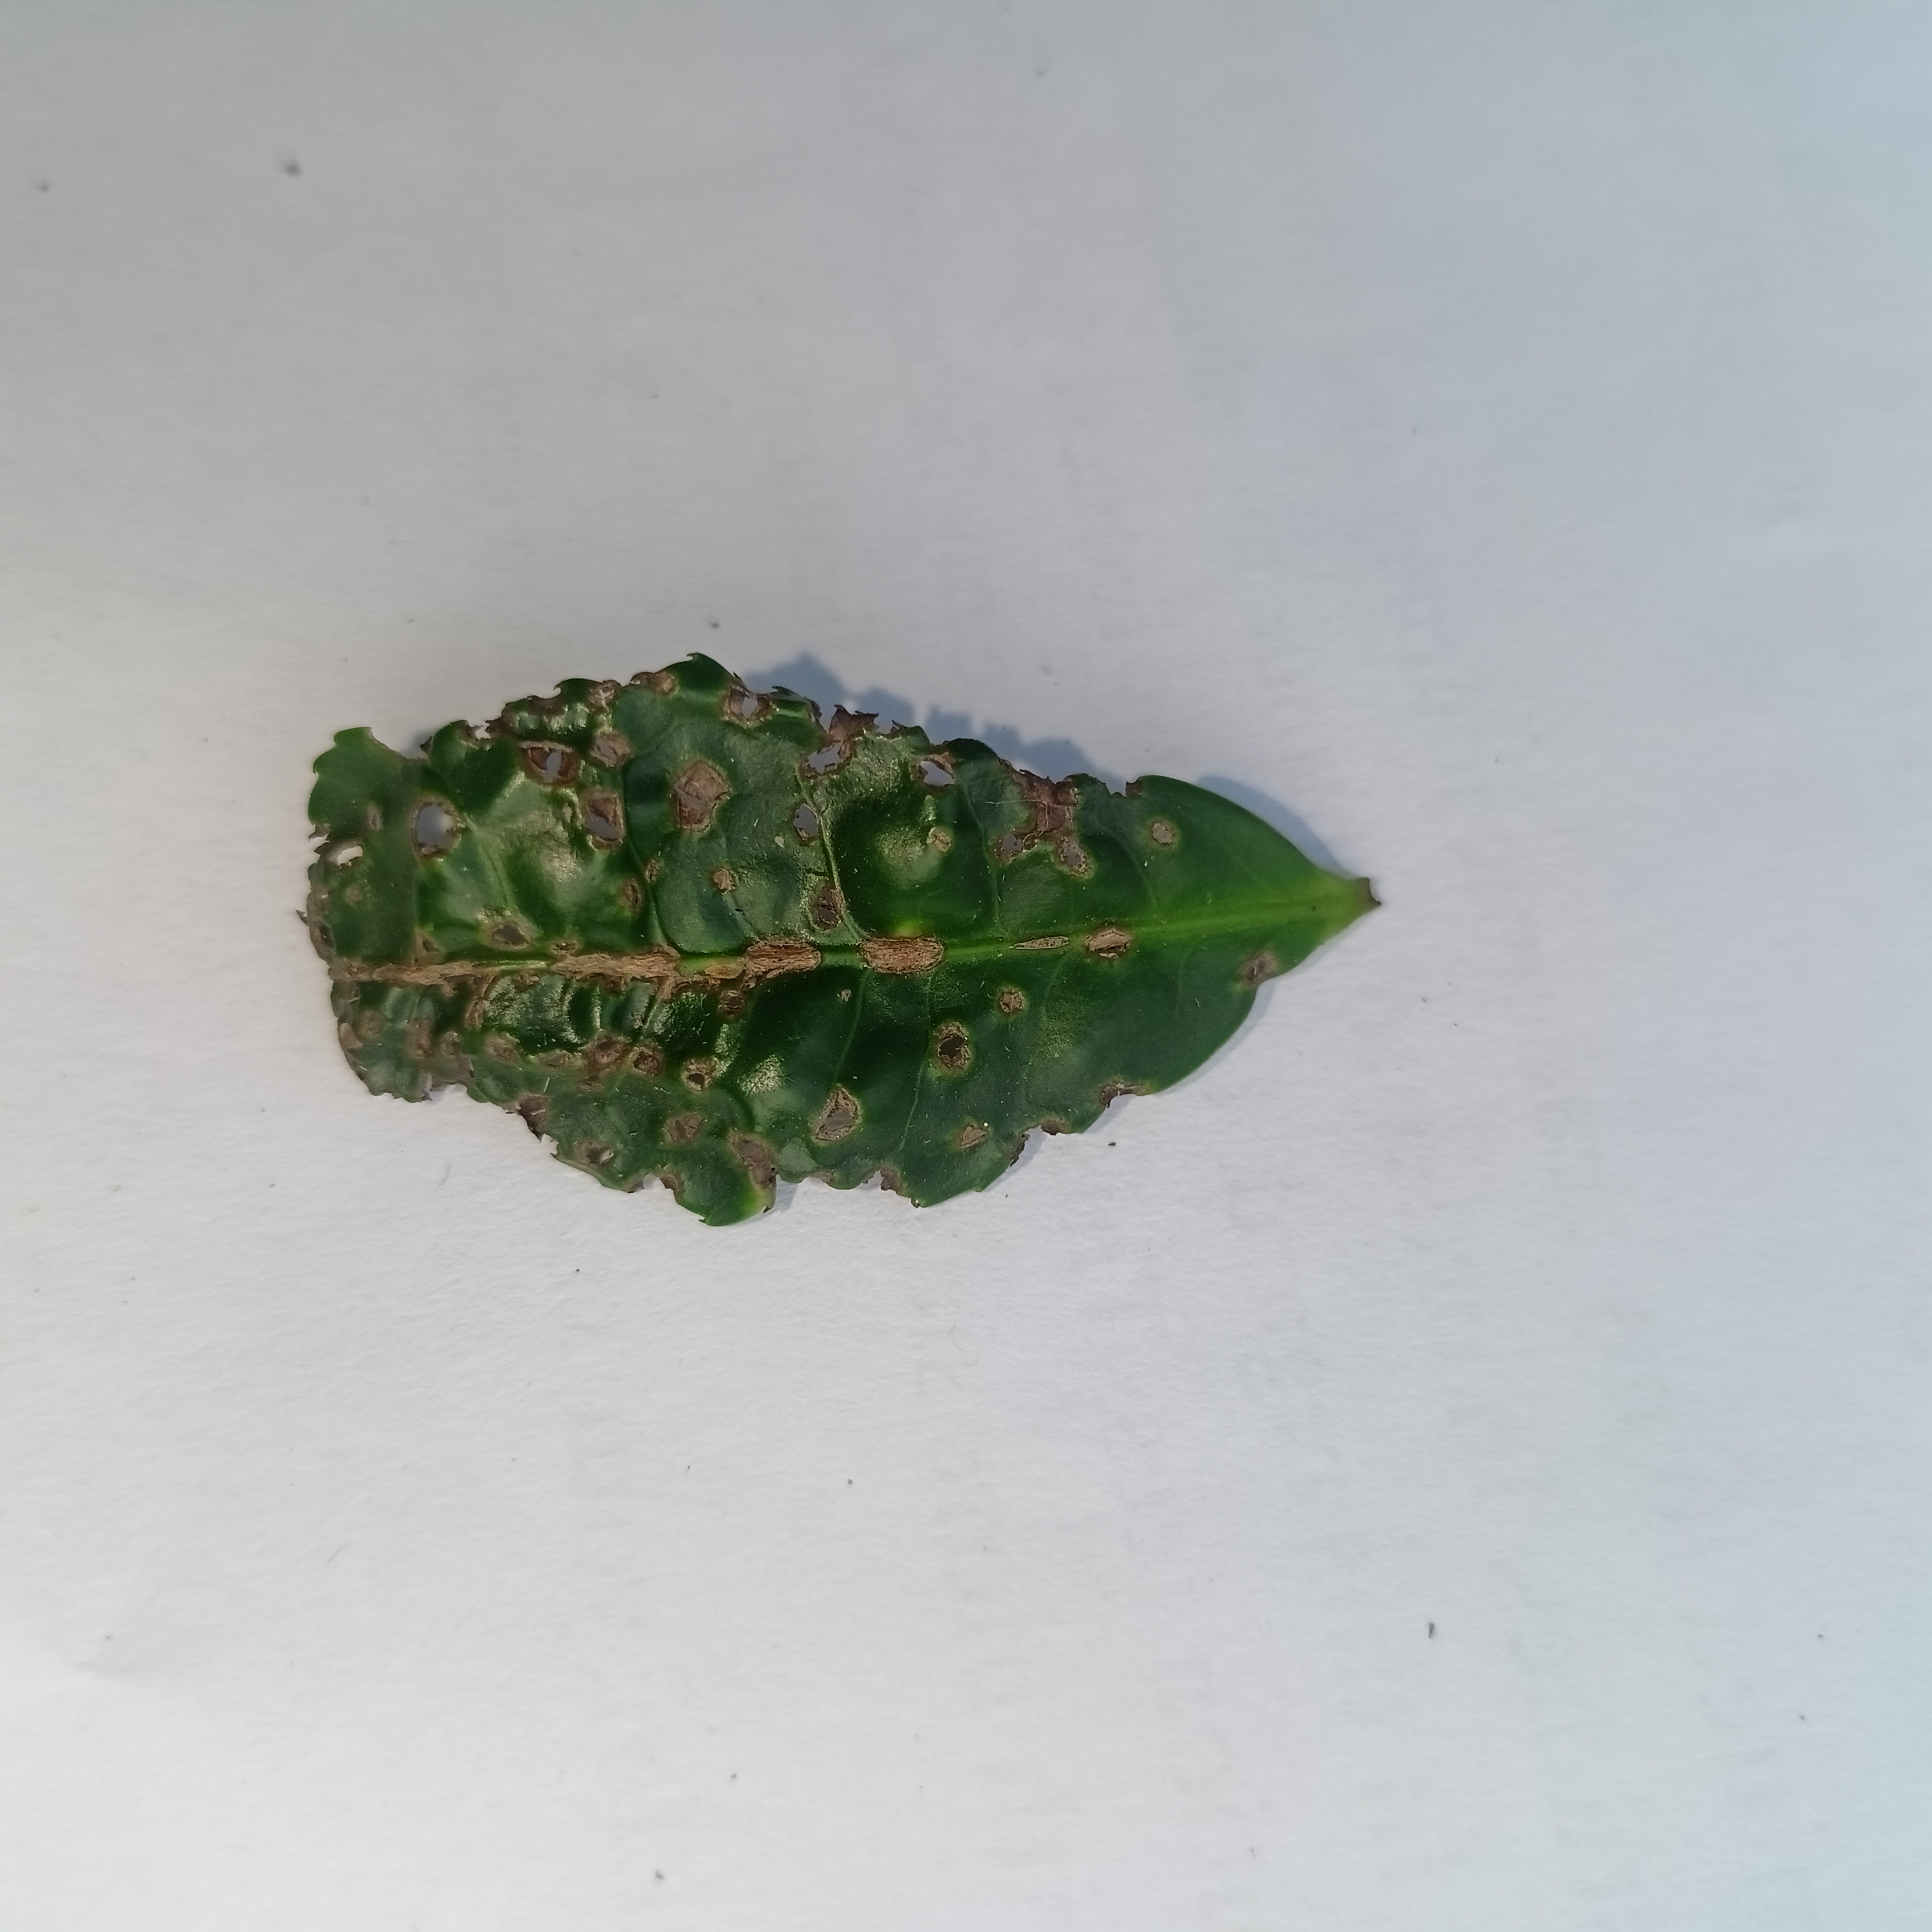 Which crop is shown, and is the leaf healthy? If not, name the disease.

tea, helopeltis
